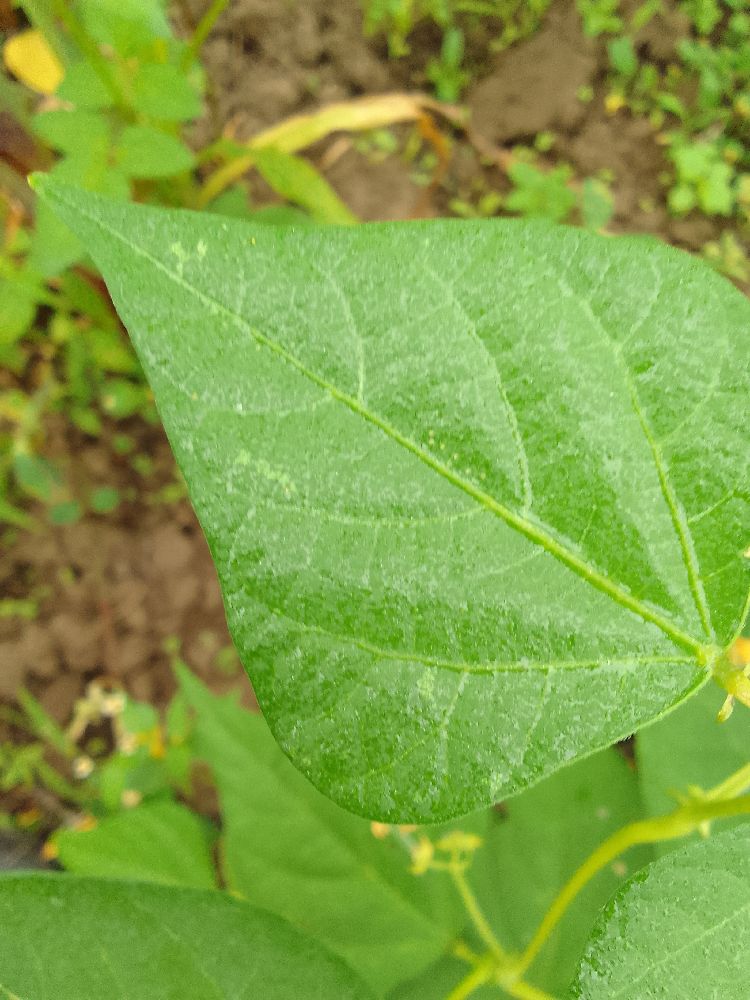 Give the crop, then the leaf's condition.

common bean, healthy
